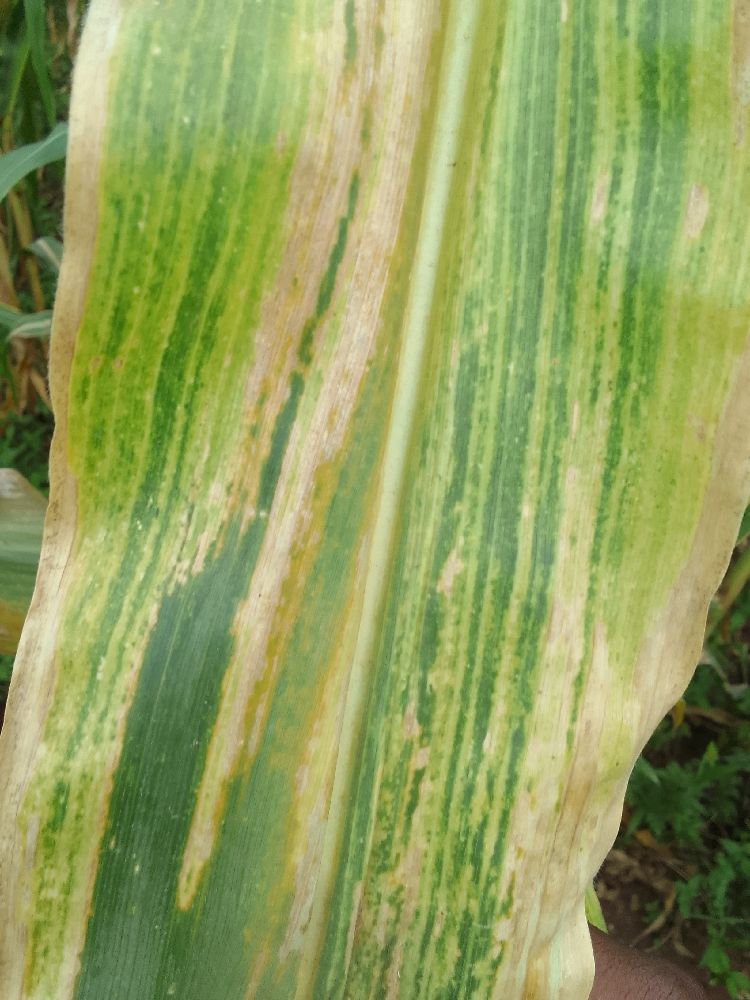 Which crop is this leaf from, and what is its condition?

maize, maize lethal necrosis
